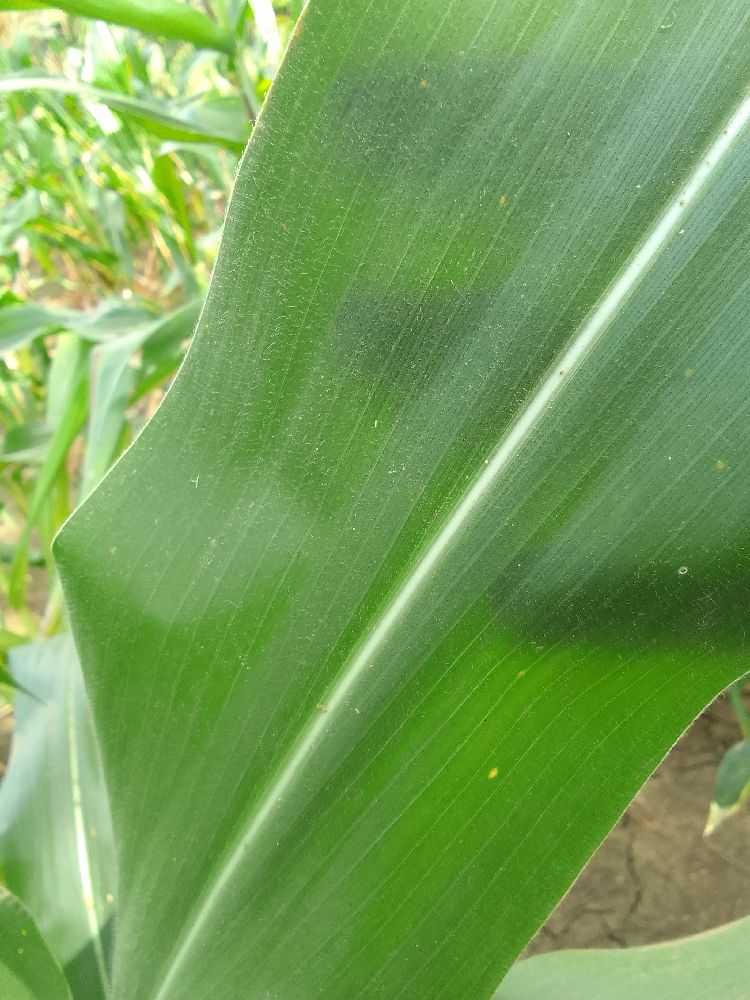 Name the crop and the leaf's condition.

maize, healthy
